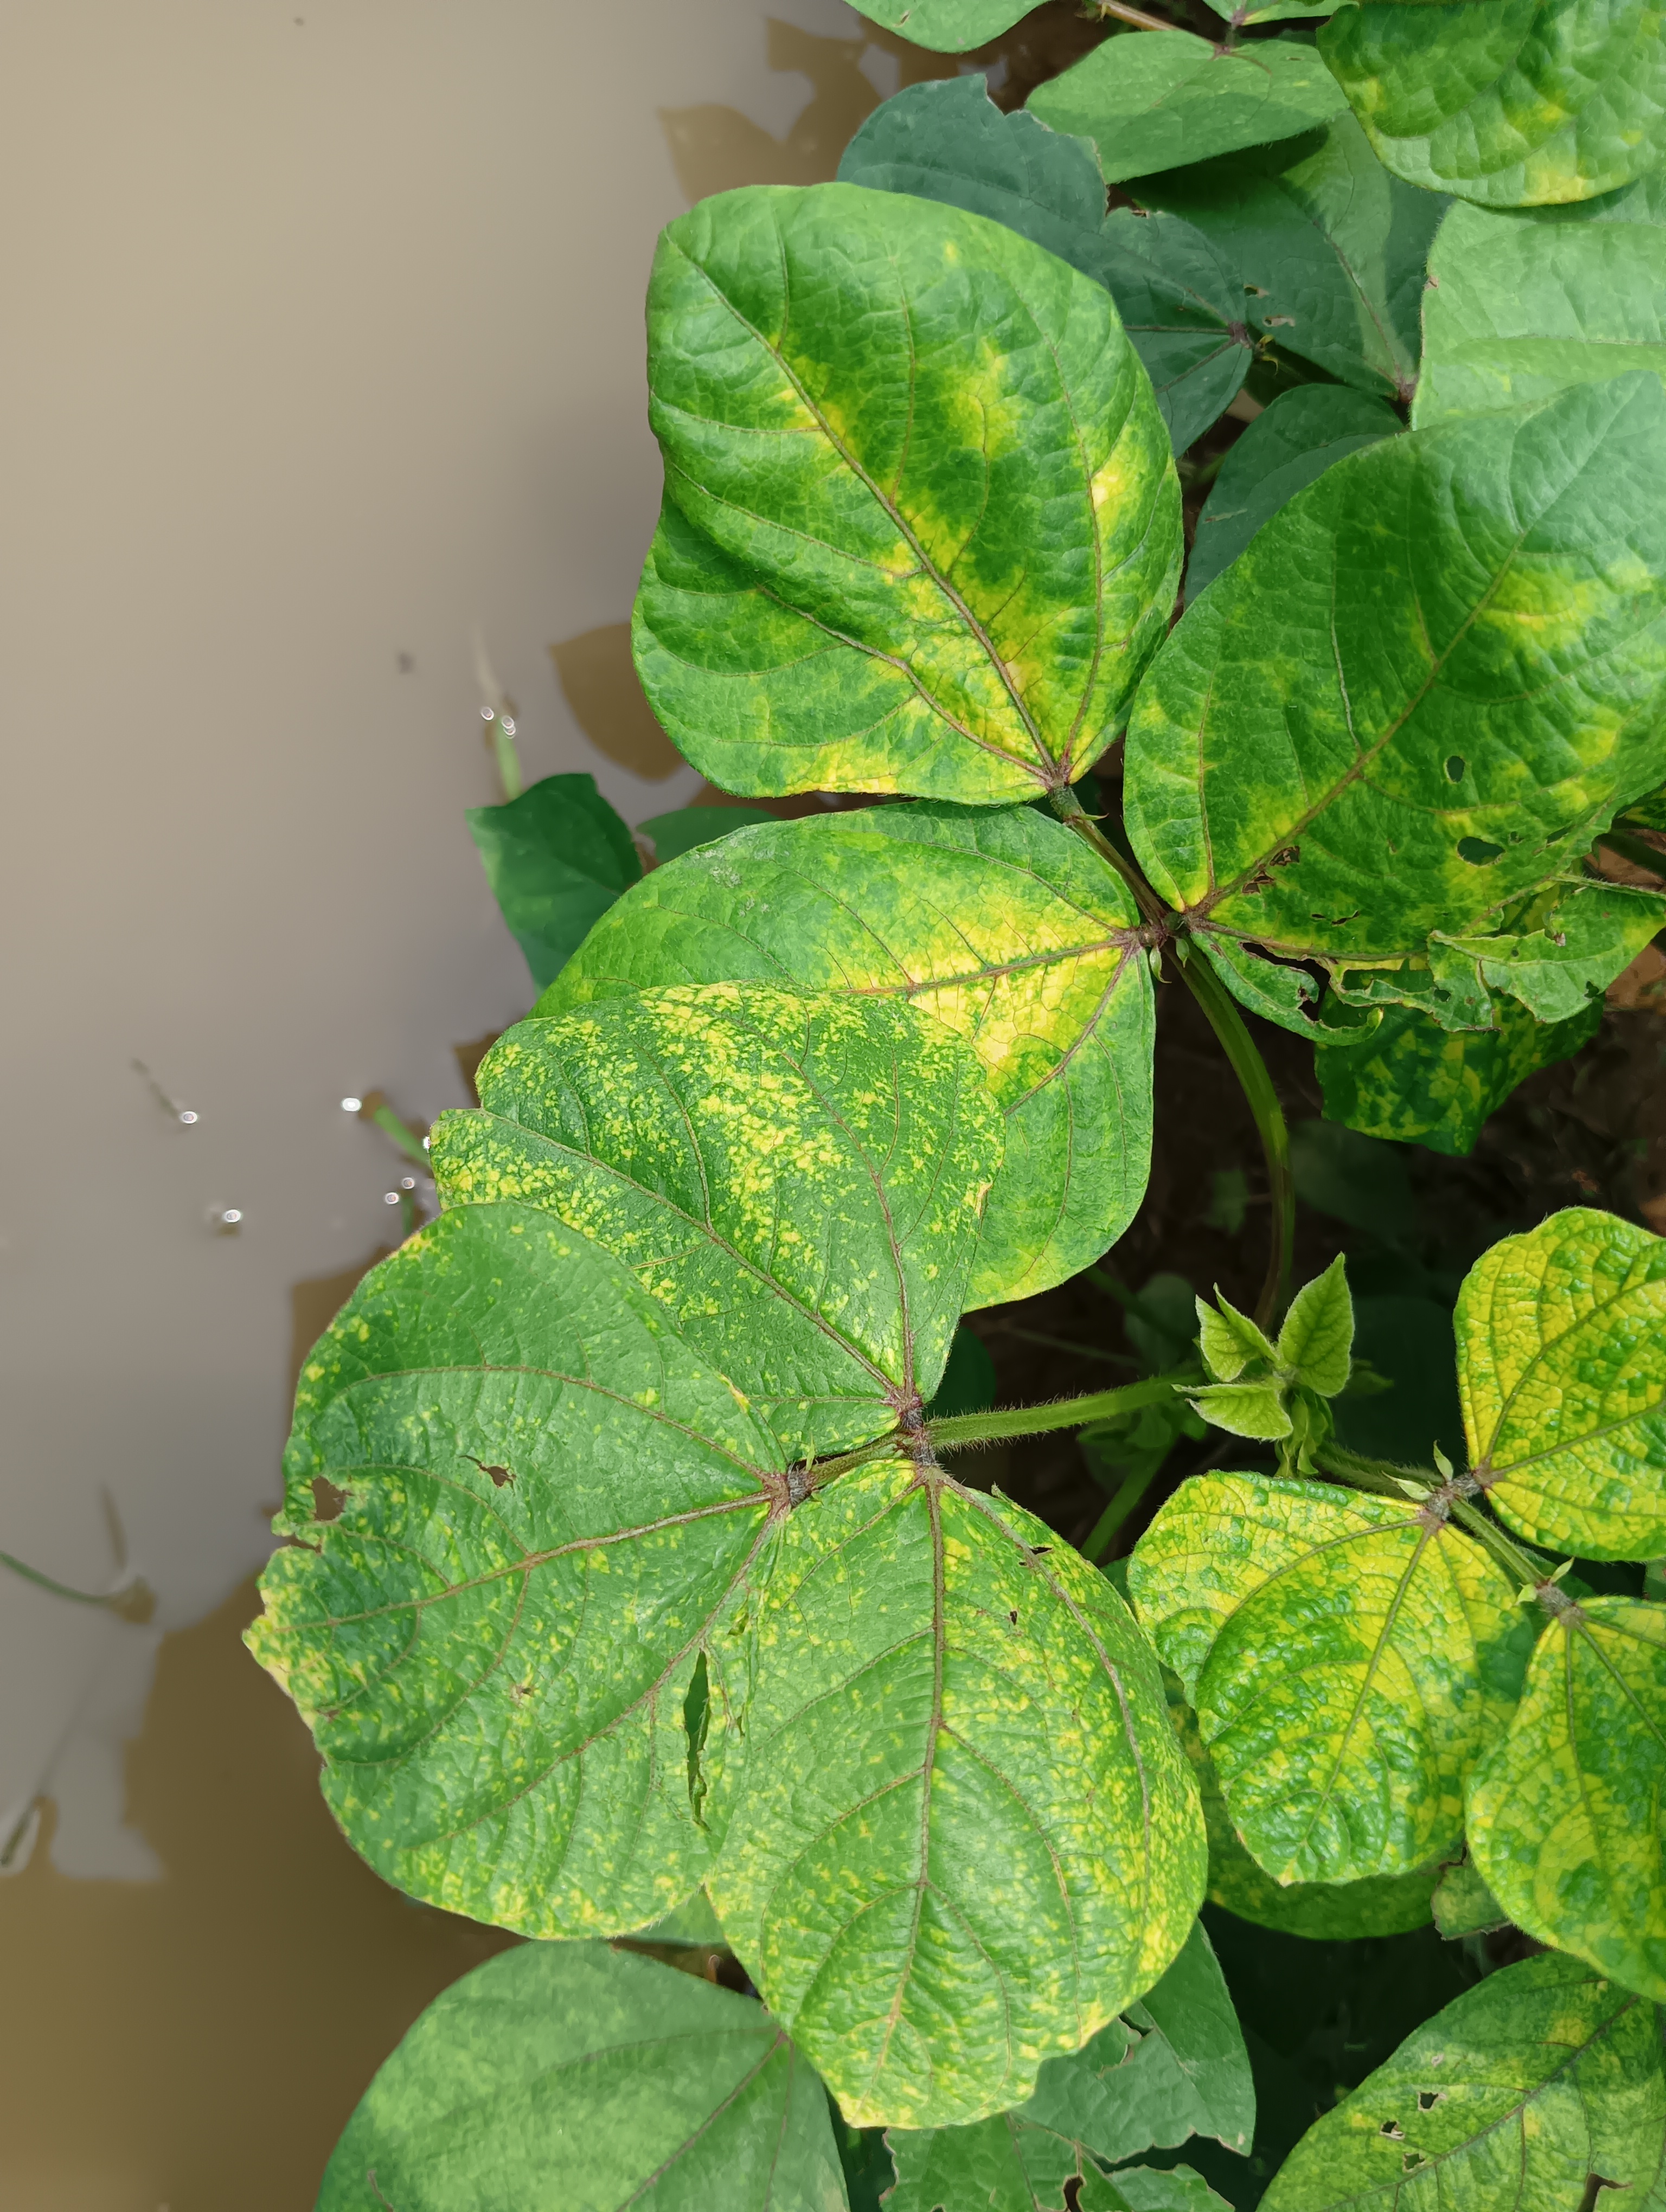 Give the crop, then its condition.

mungbean, yellow mosaic
